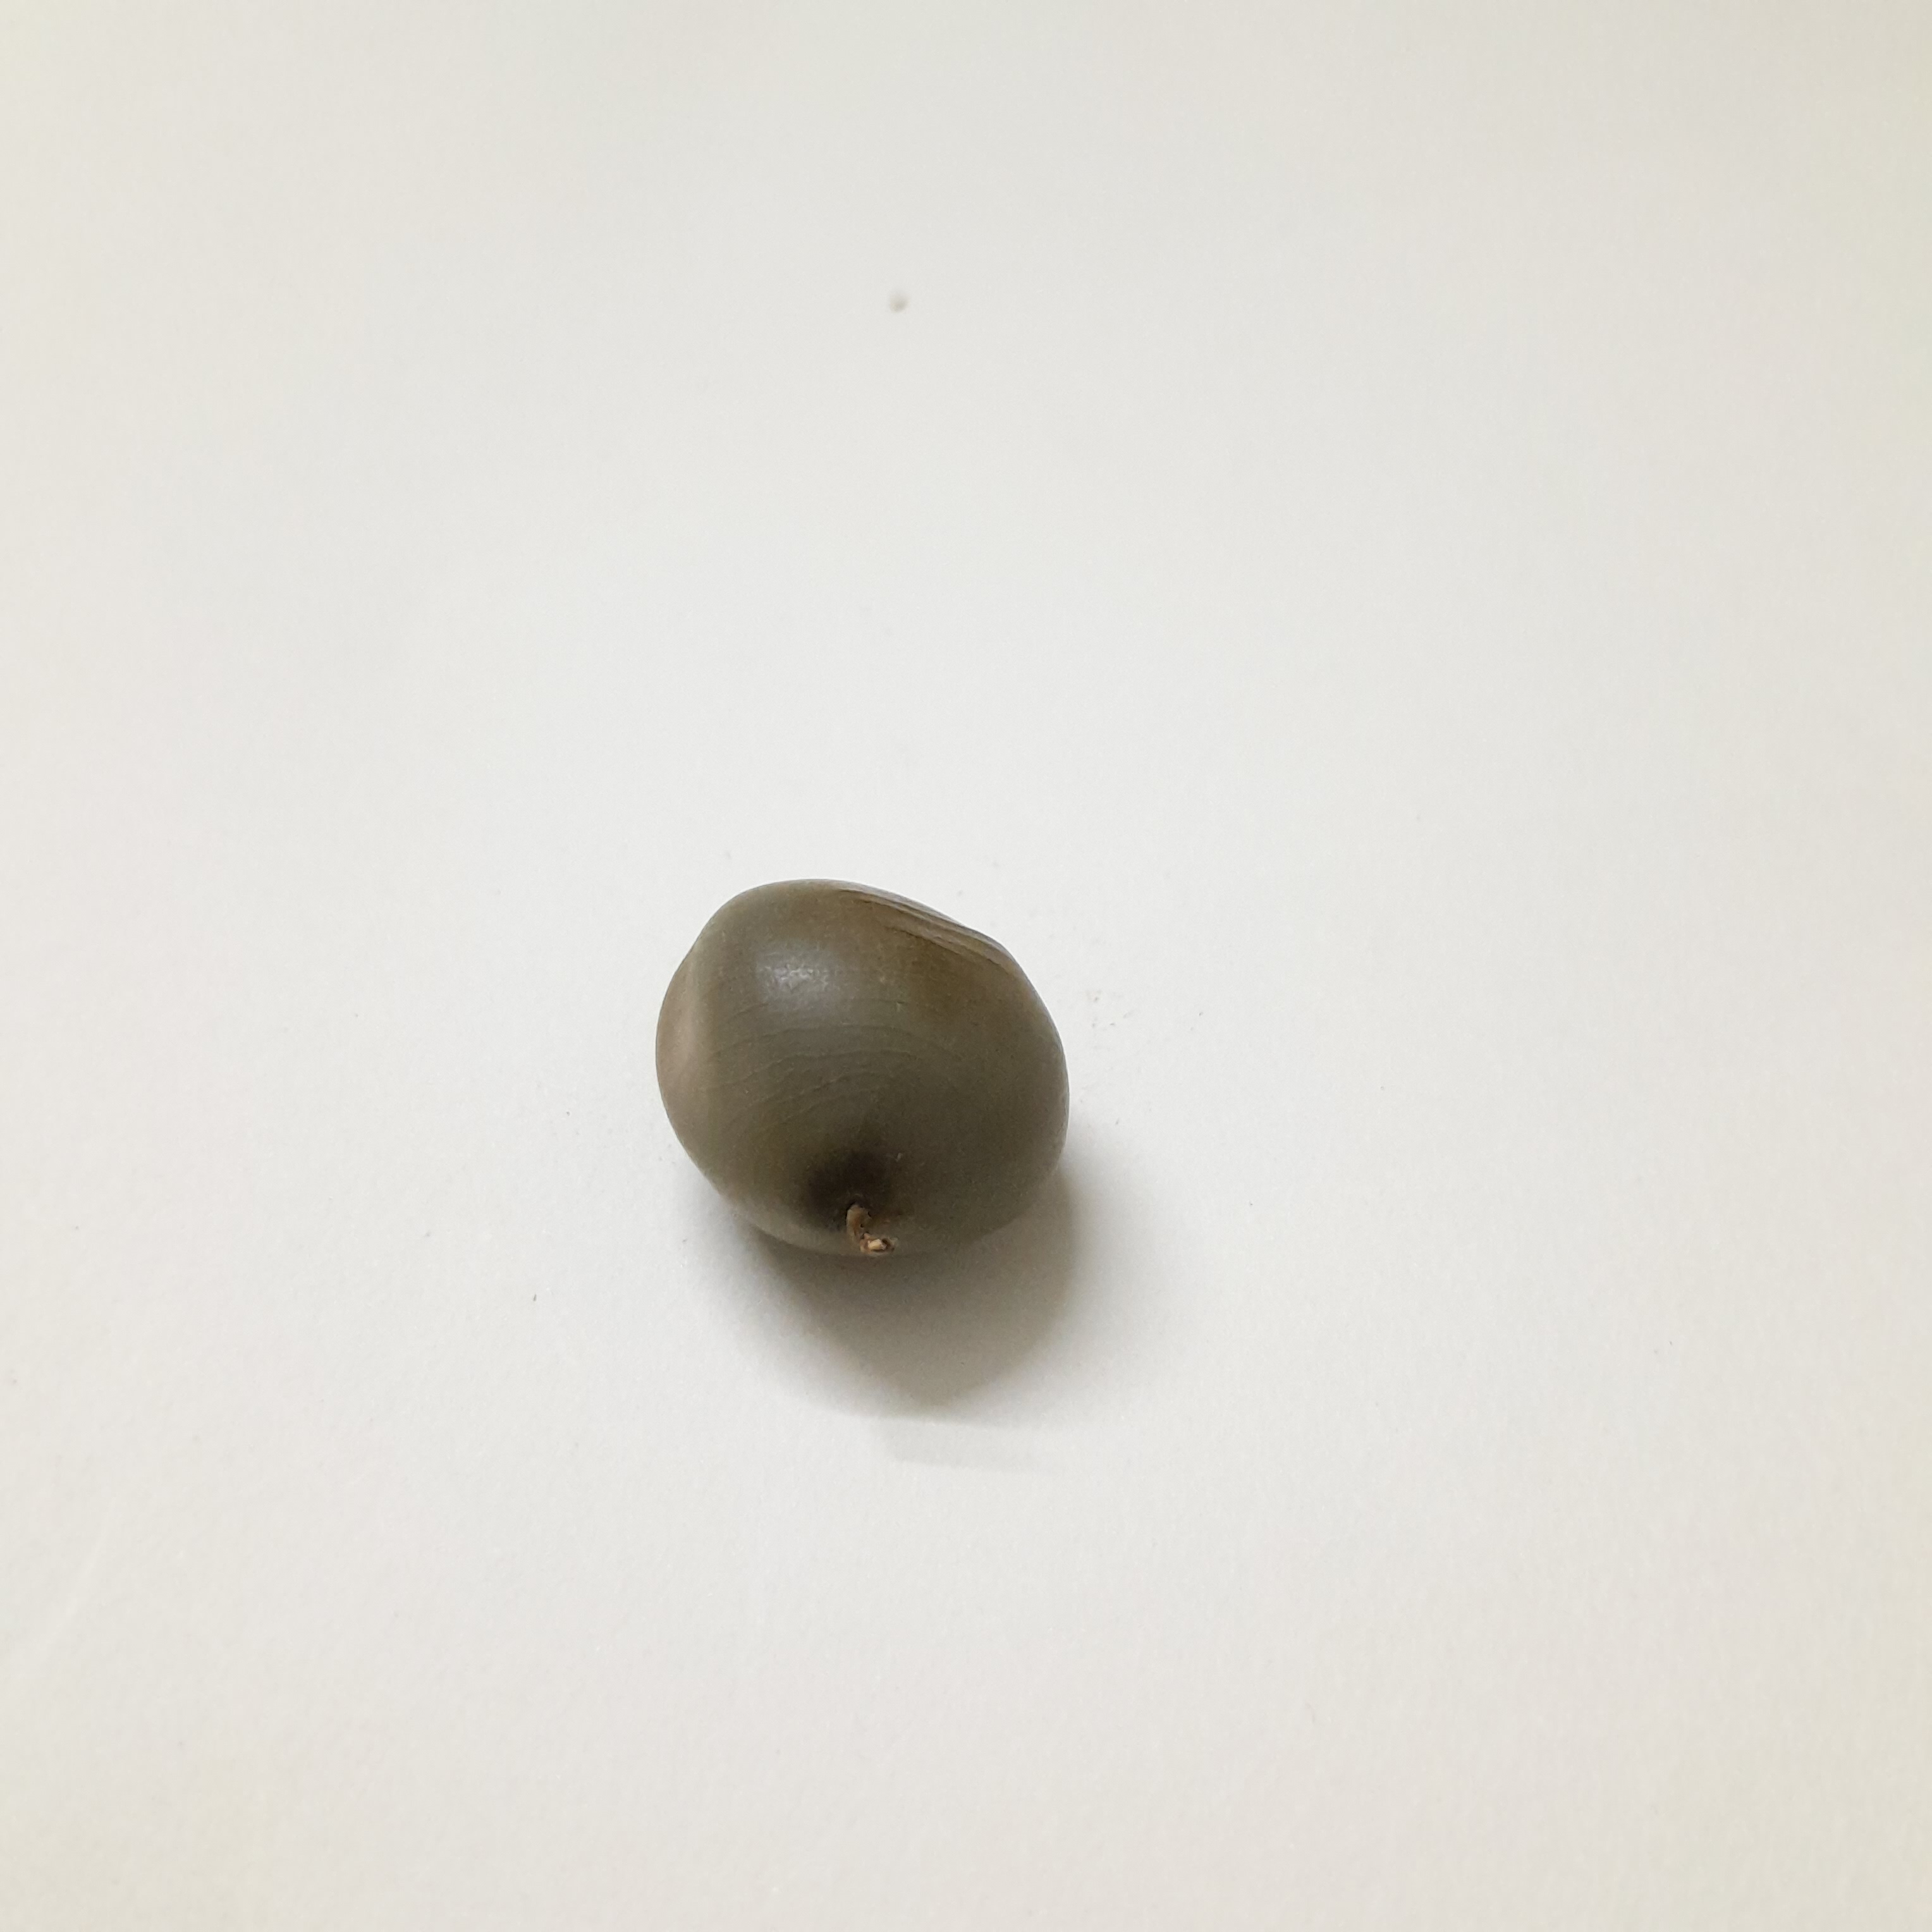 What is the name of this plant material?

sagargota
